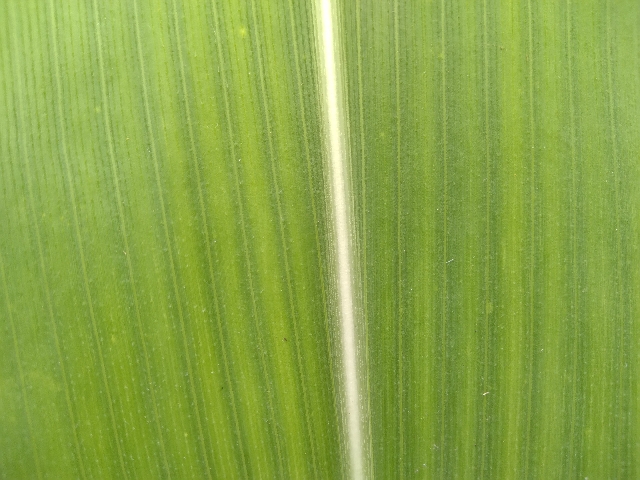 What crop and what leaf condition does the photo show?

maize, healthy
